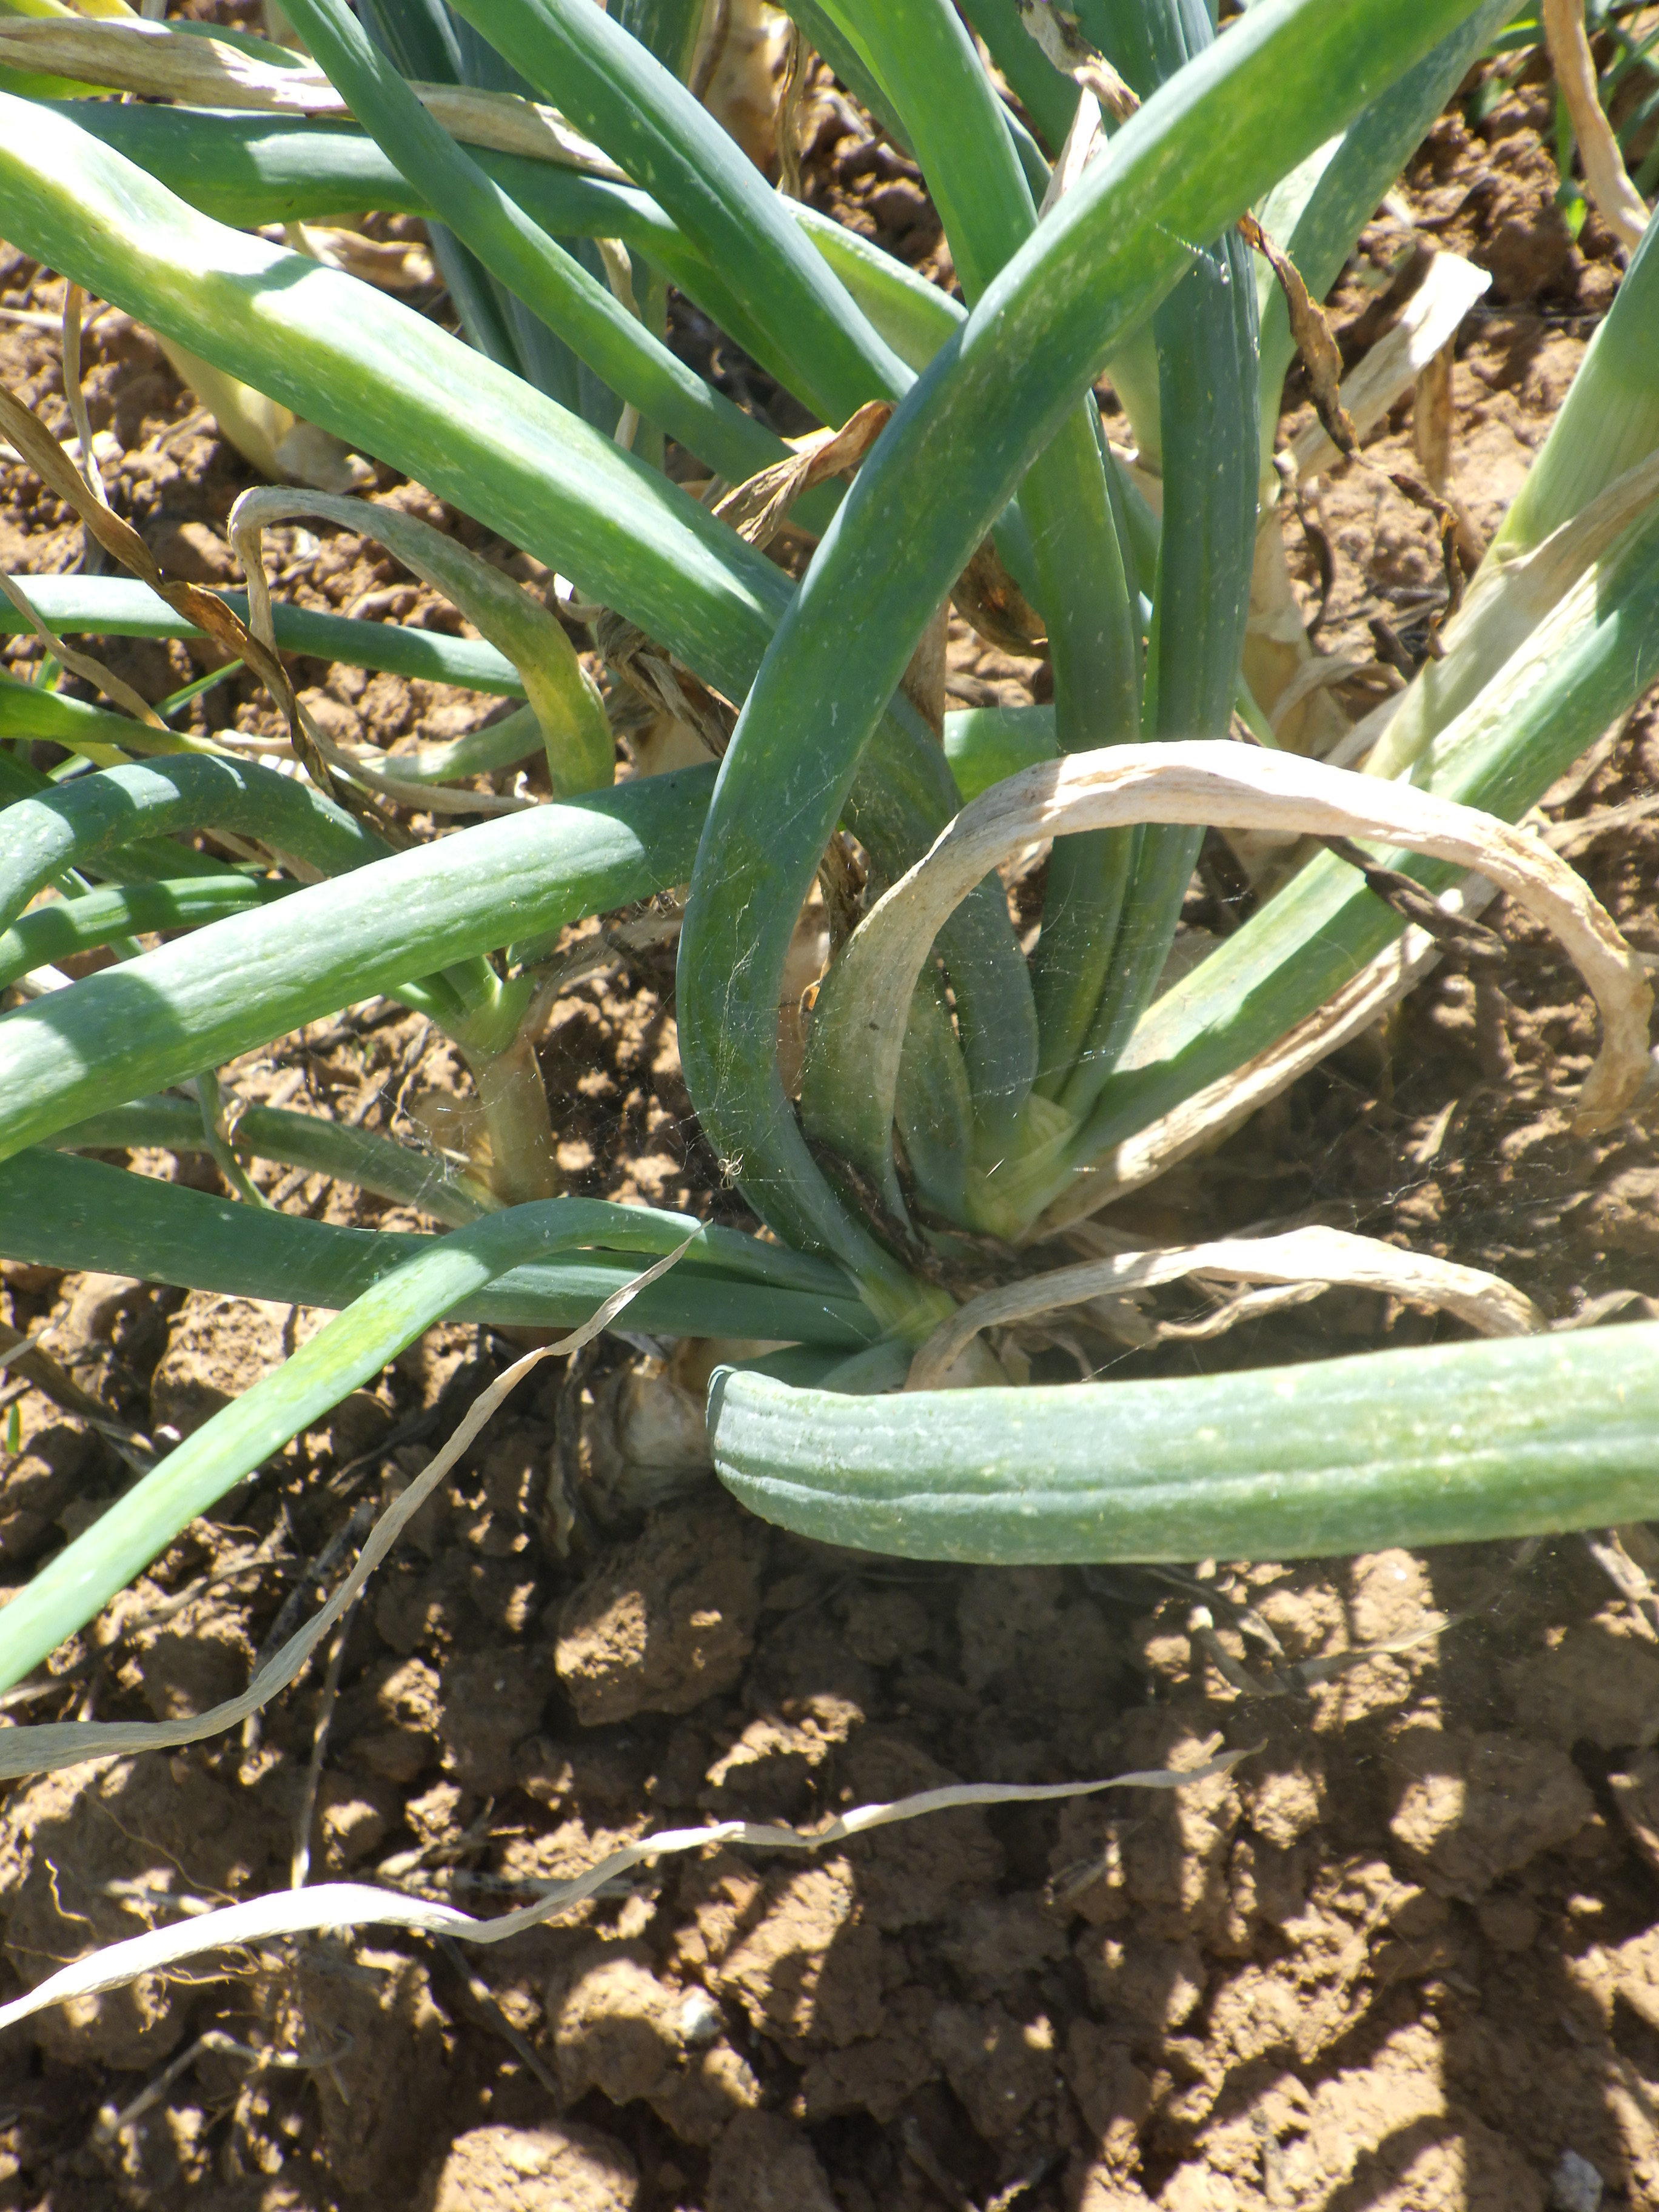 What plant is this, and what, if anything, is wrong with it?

onion, downy mildew
